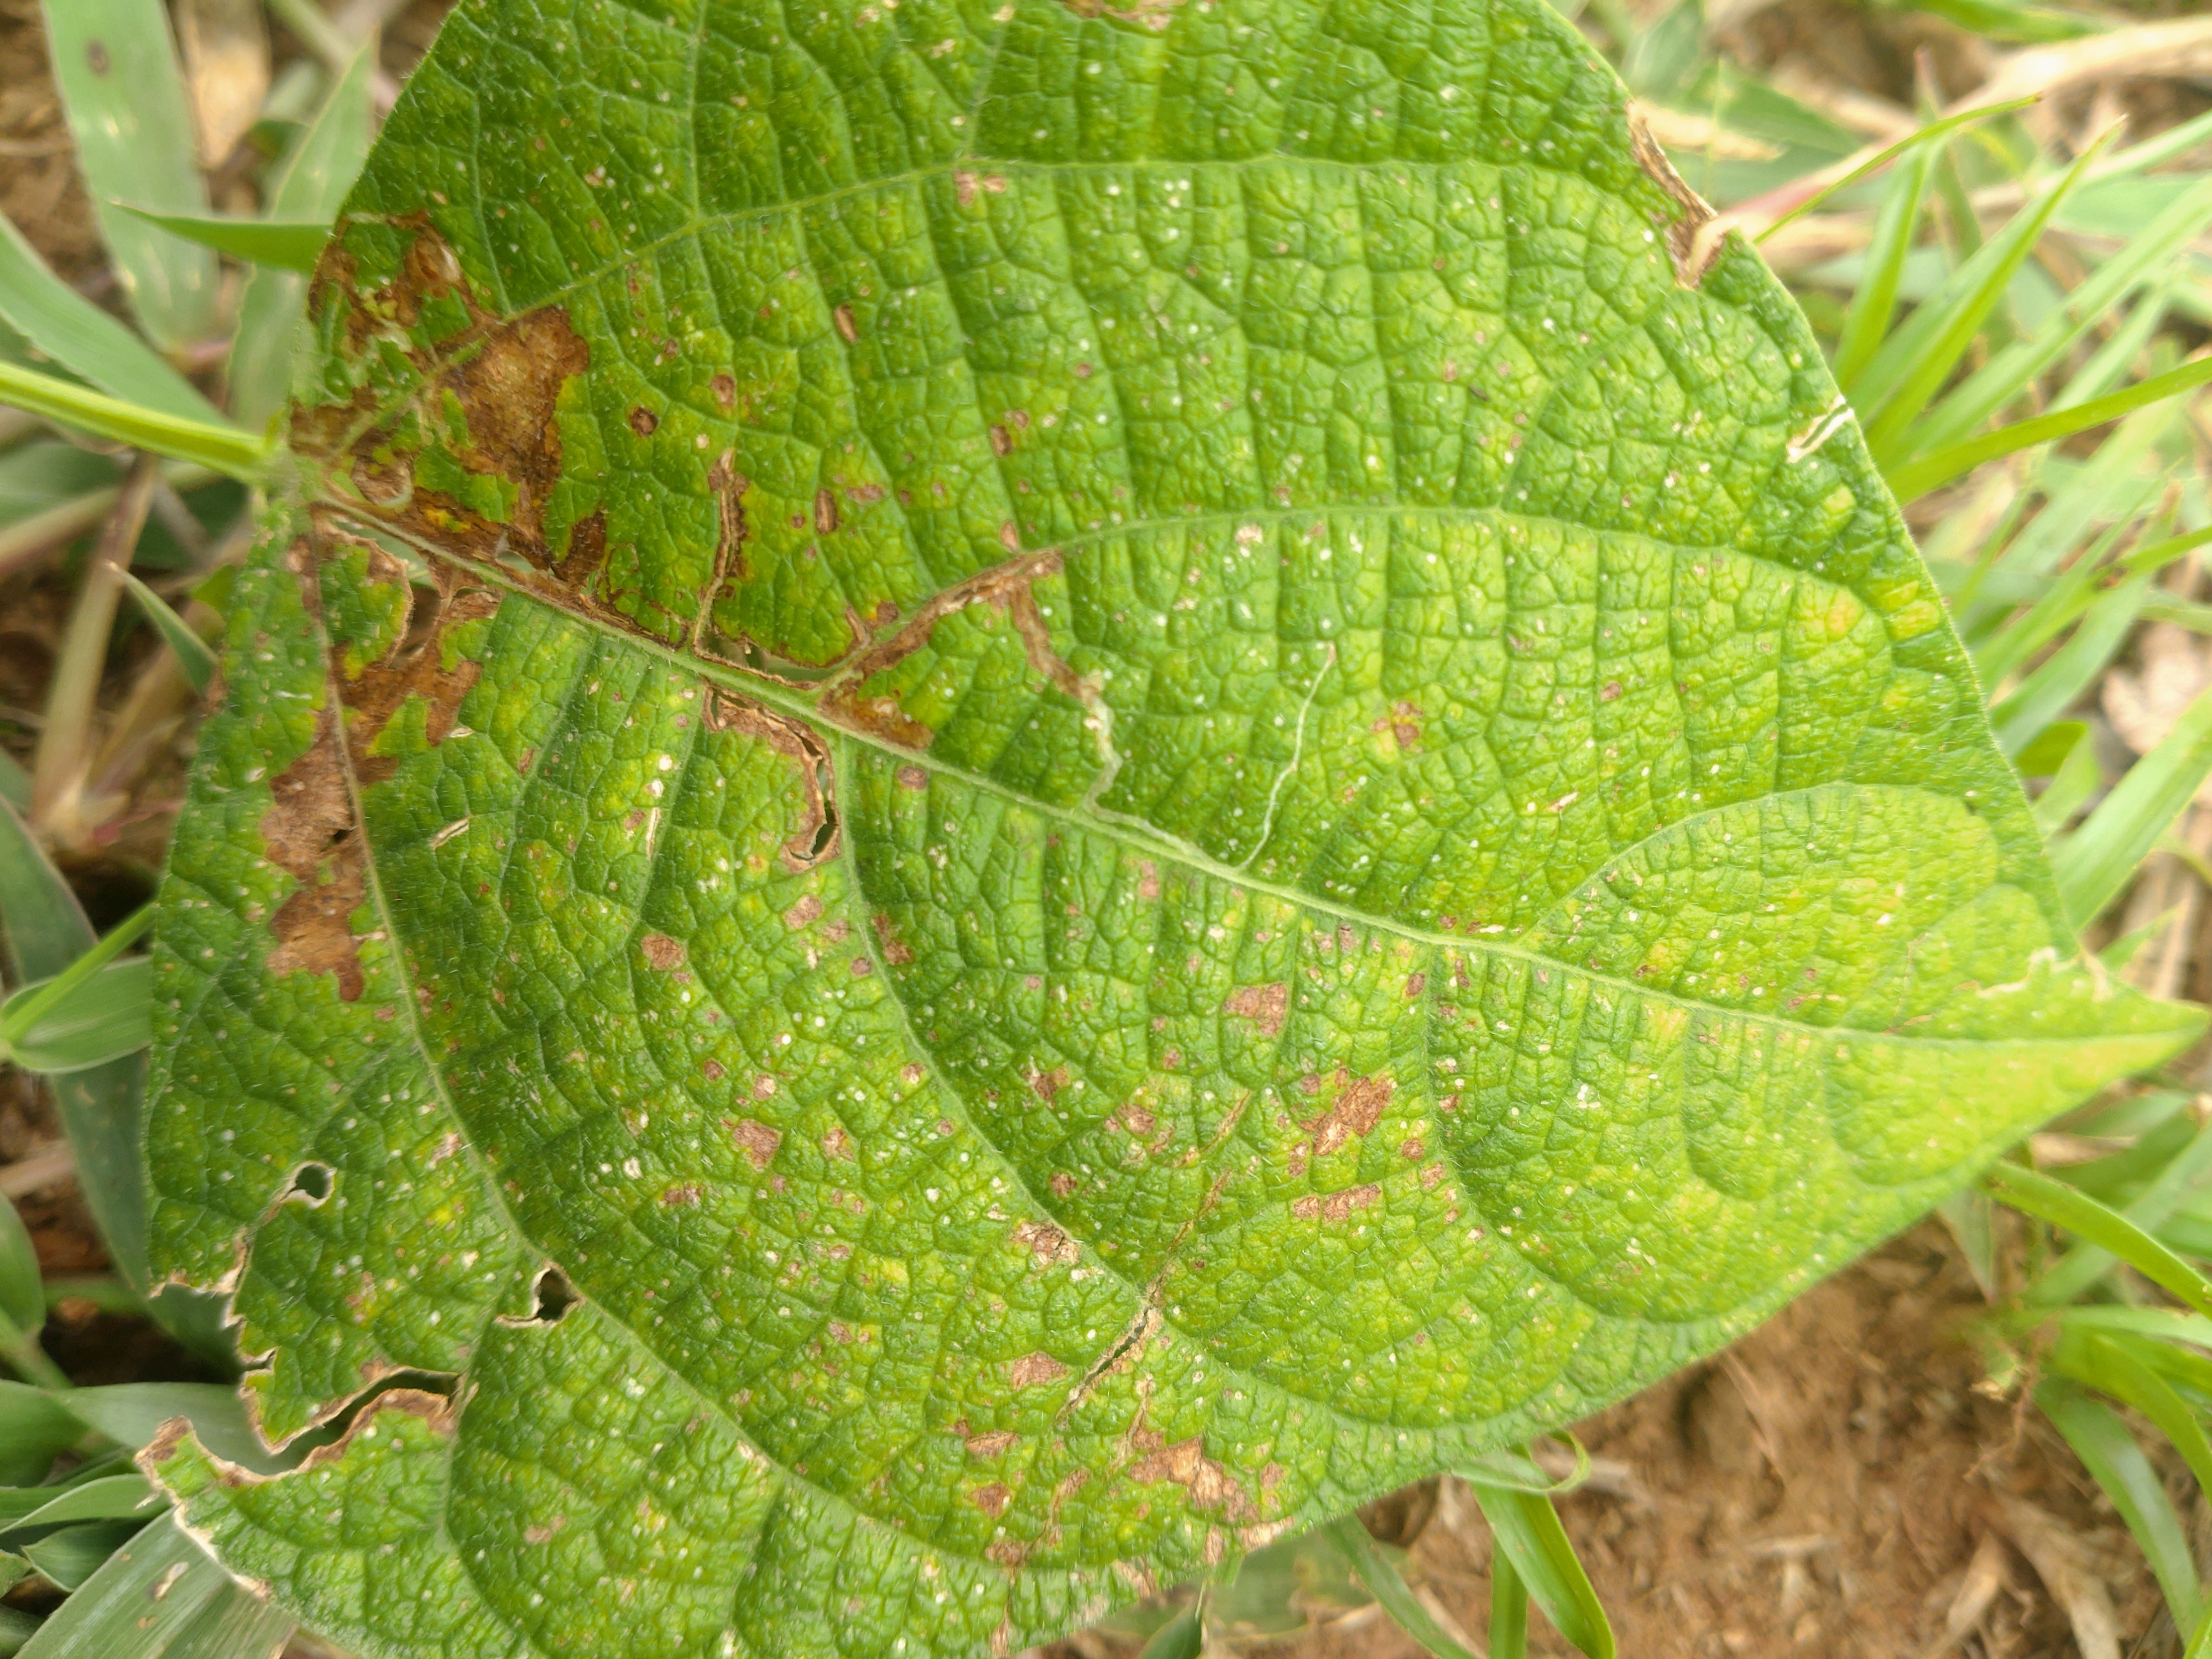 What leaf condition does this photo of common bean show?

rust
